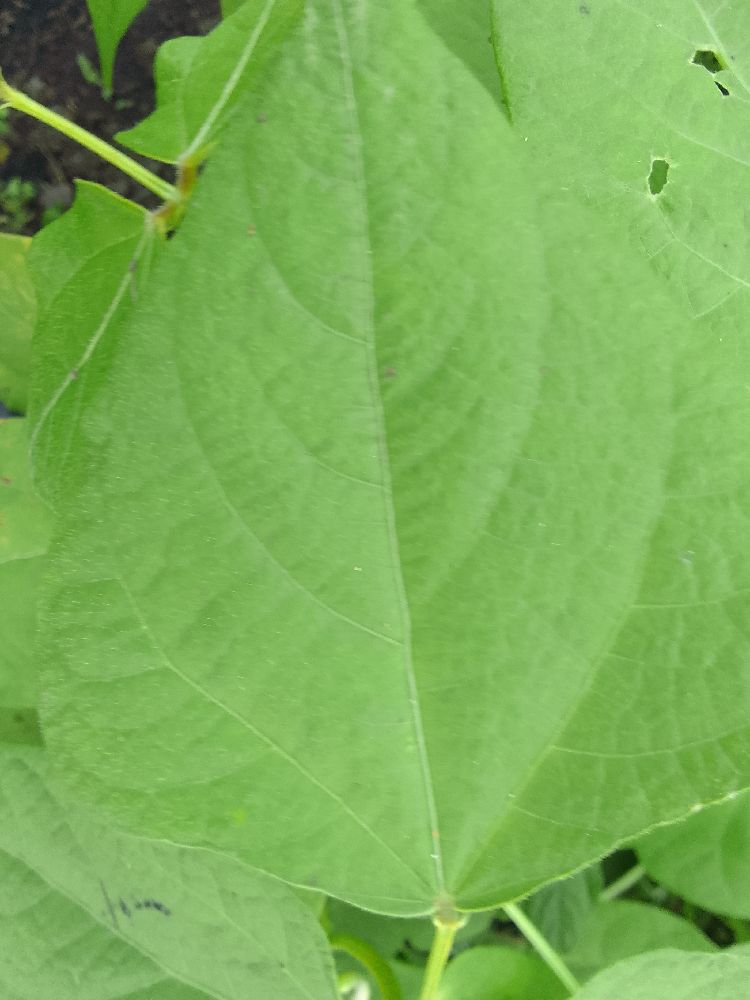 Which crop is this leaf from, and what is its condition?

common bean, healthy
